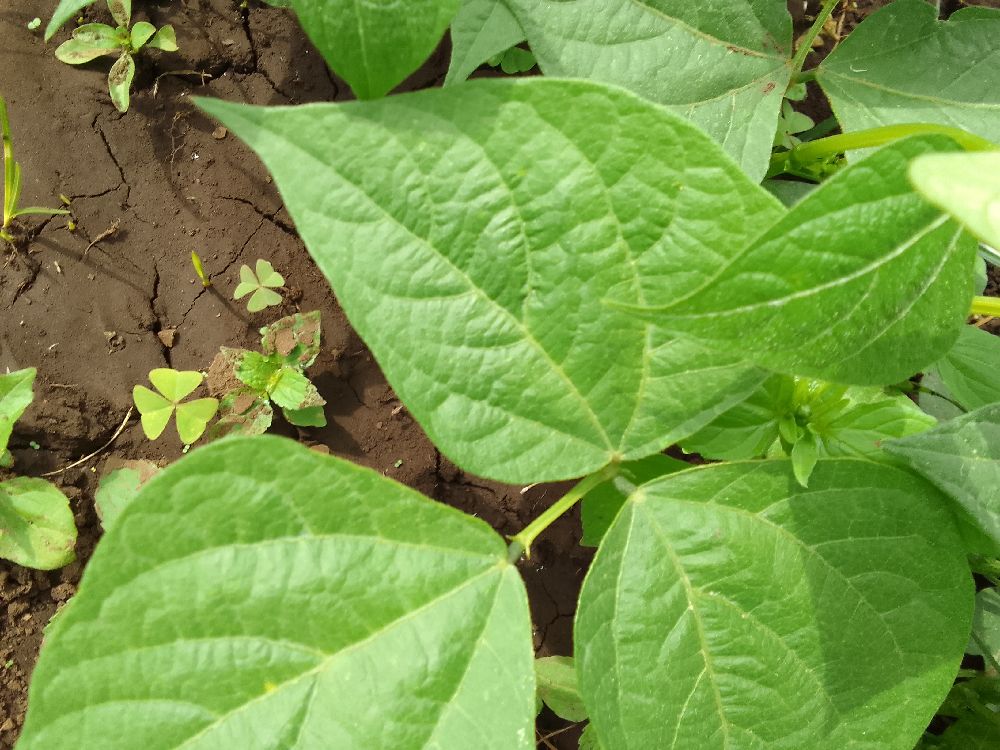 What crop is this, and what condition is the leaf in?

common bean, healthy
